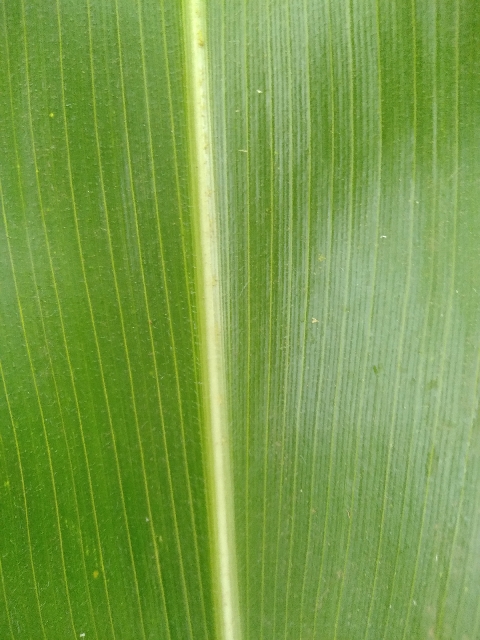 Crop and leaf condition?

maize, healthy
